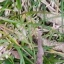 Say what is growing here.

grass
